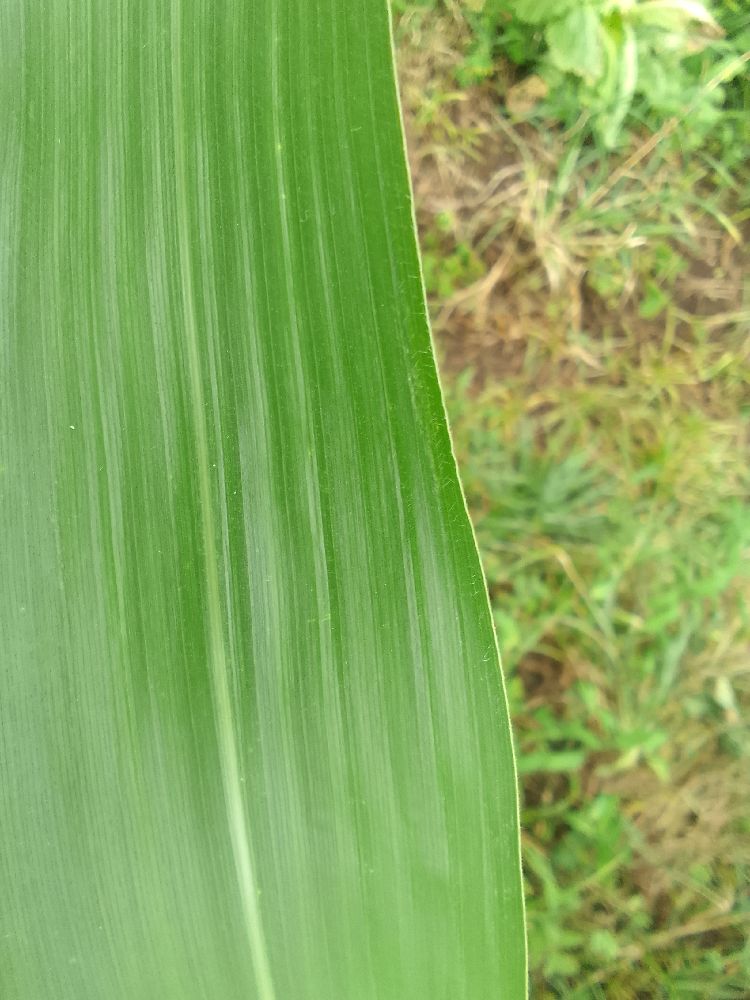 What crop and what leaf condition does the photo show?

maize, healthy
